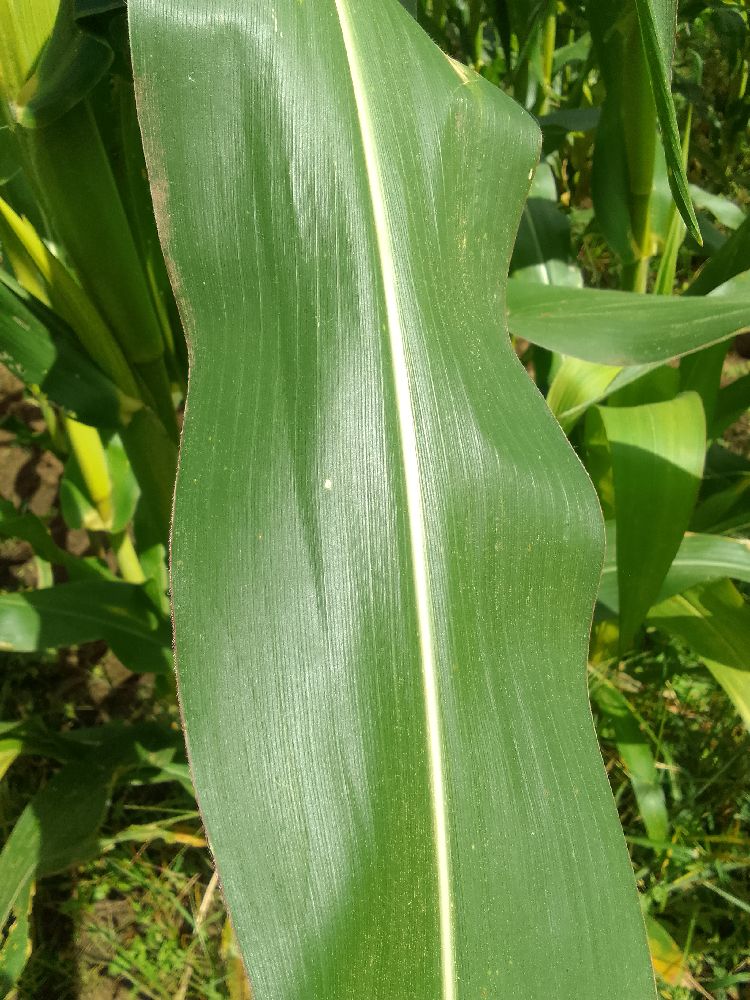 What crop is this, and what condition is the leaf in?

maize, healthy
